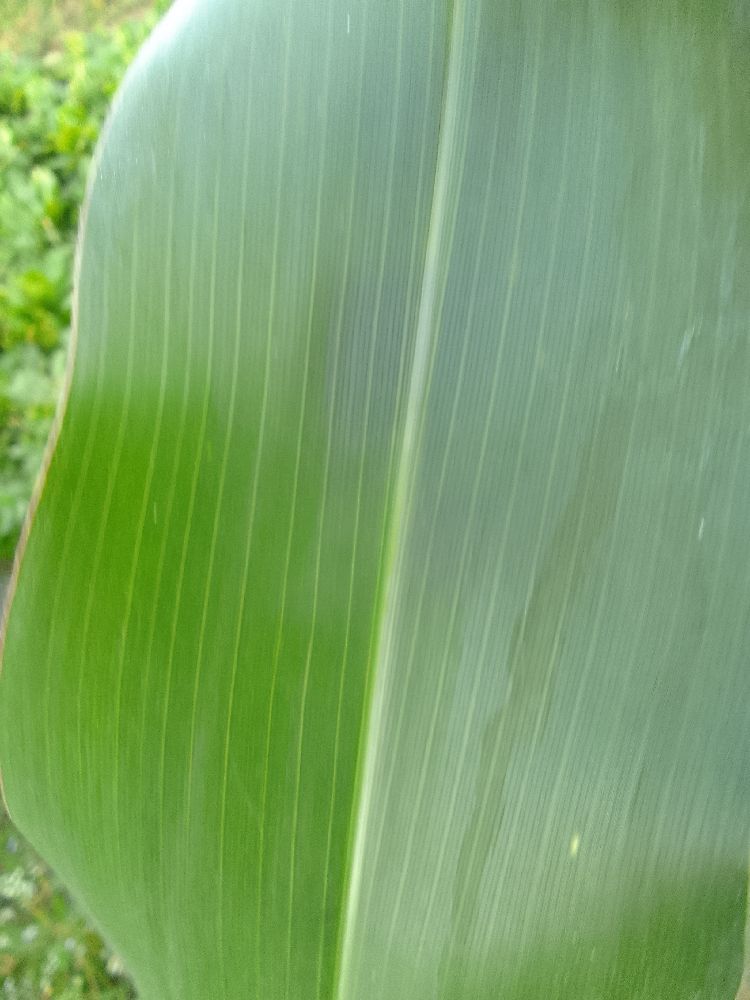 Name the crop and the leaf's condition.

maize, healthy
